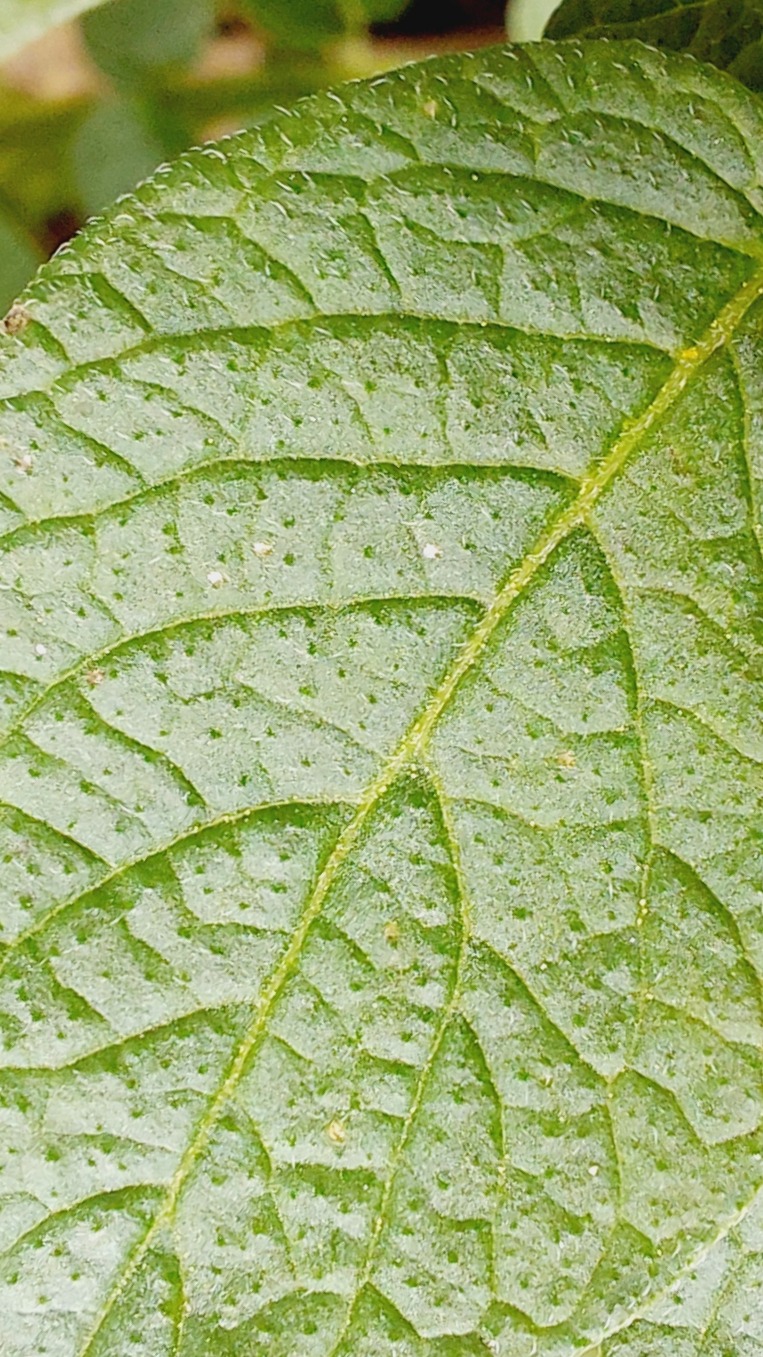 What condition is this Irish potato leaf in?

healthy
